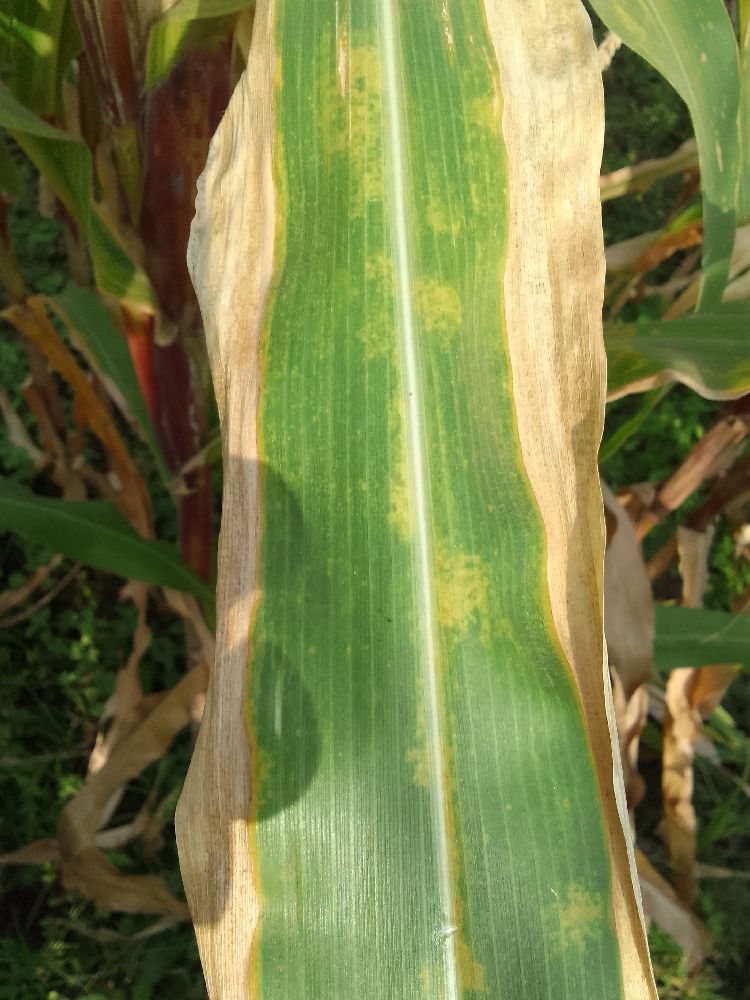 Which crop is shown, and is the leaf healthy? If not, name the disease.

maize, maize lethal necrosis
